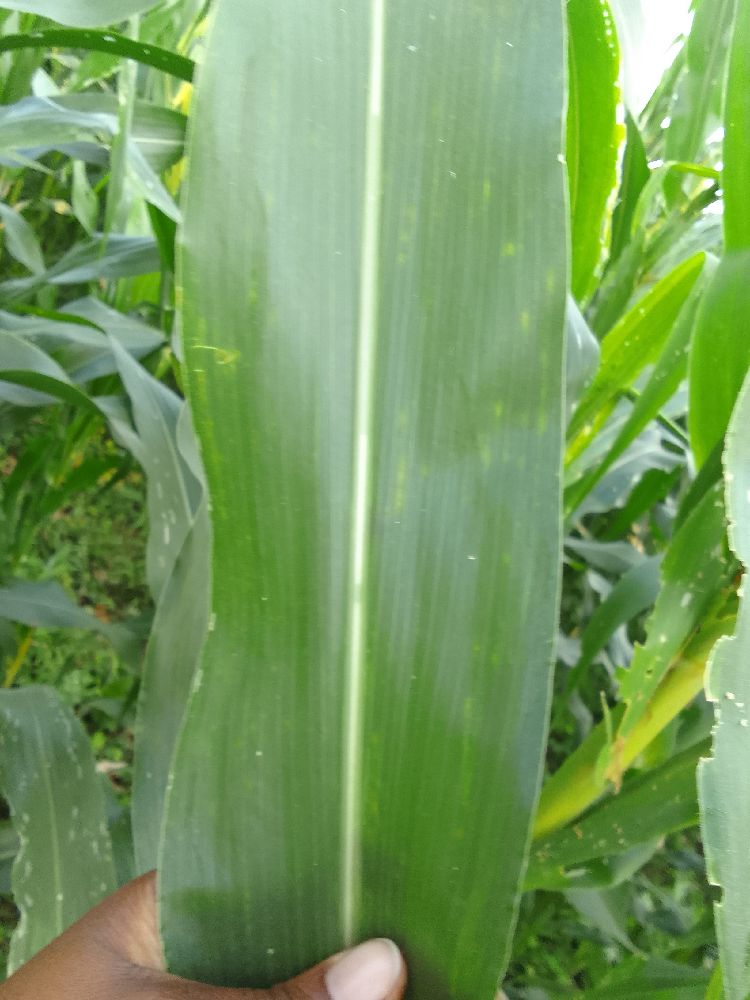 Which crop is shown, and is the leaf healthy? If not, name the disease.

maize, healthy
